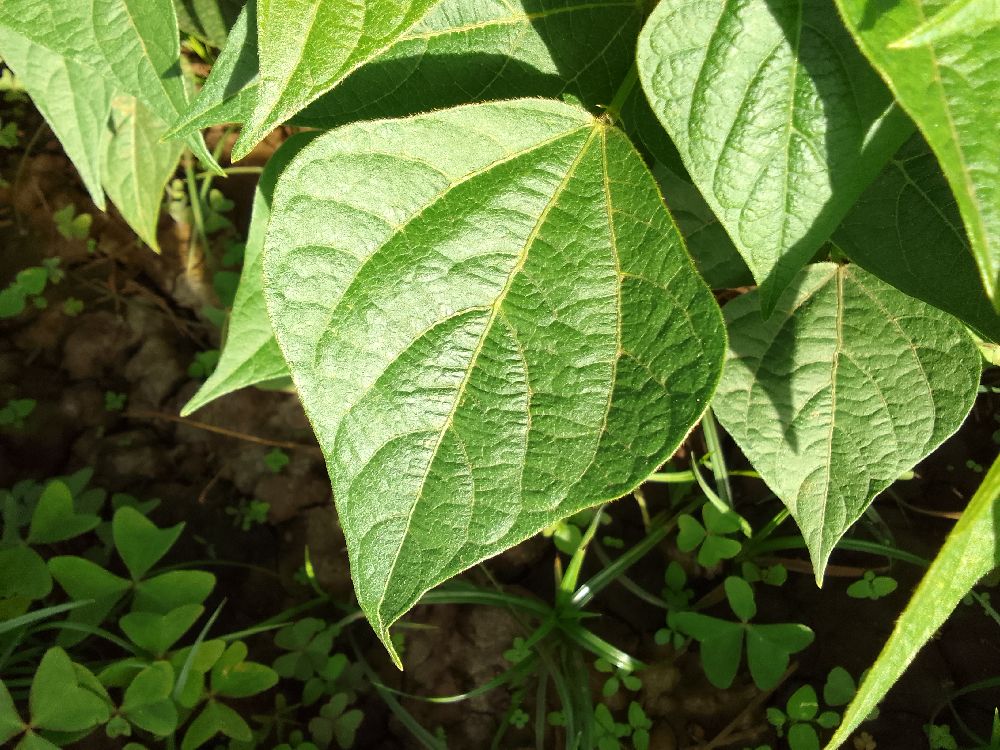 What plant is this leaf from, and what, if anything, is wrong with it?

common bean, healthy
